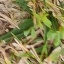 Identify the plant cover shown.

unstructured weed
